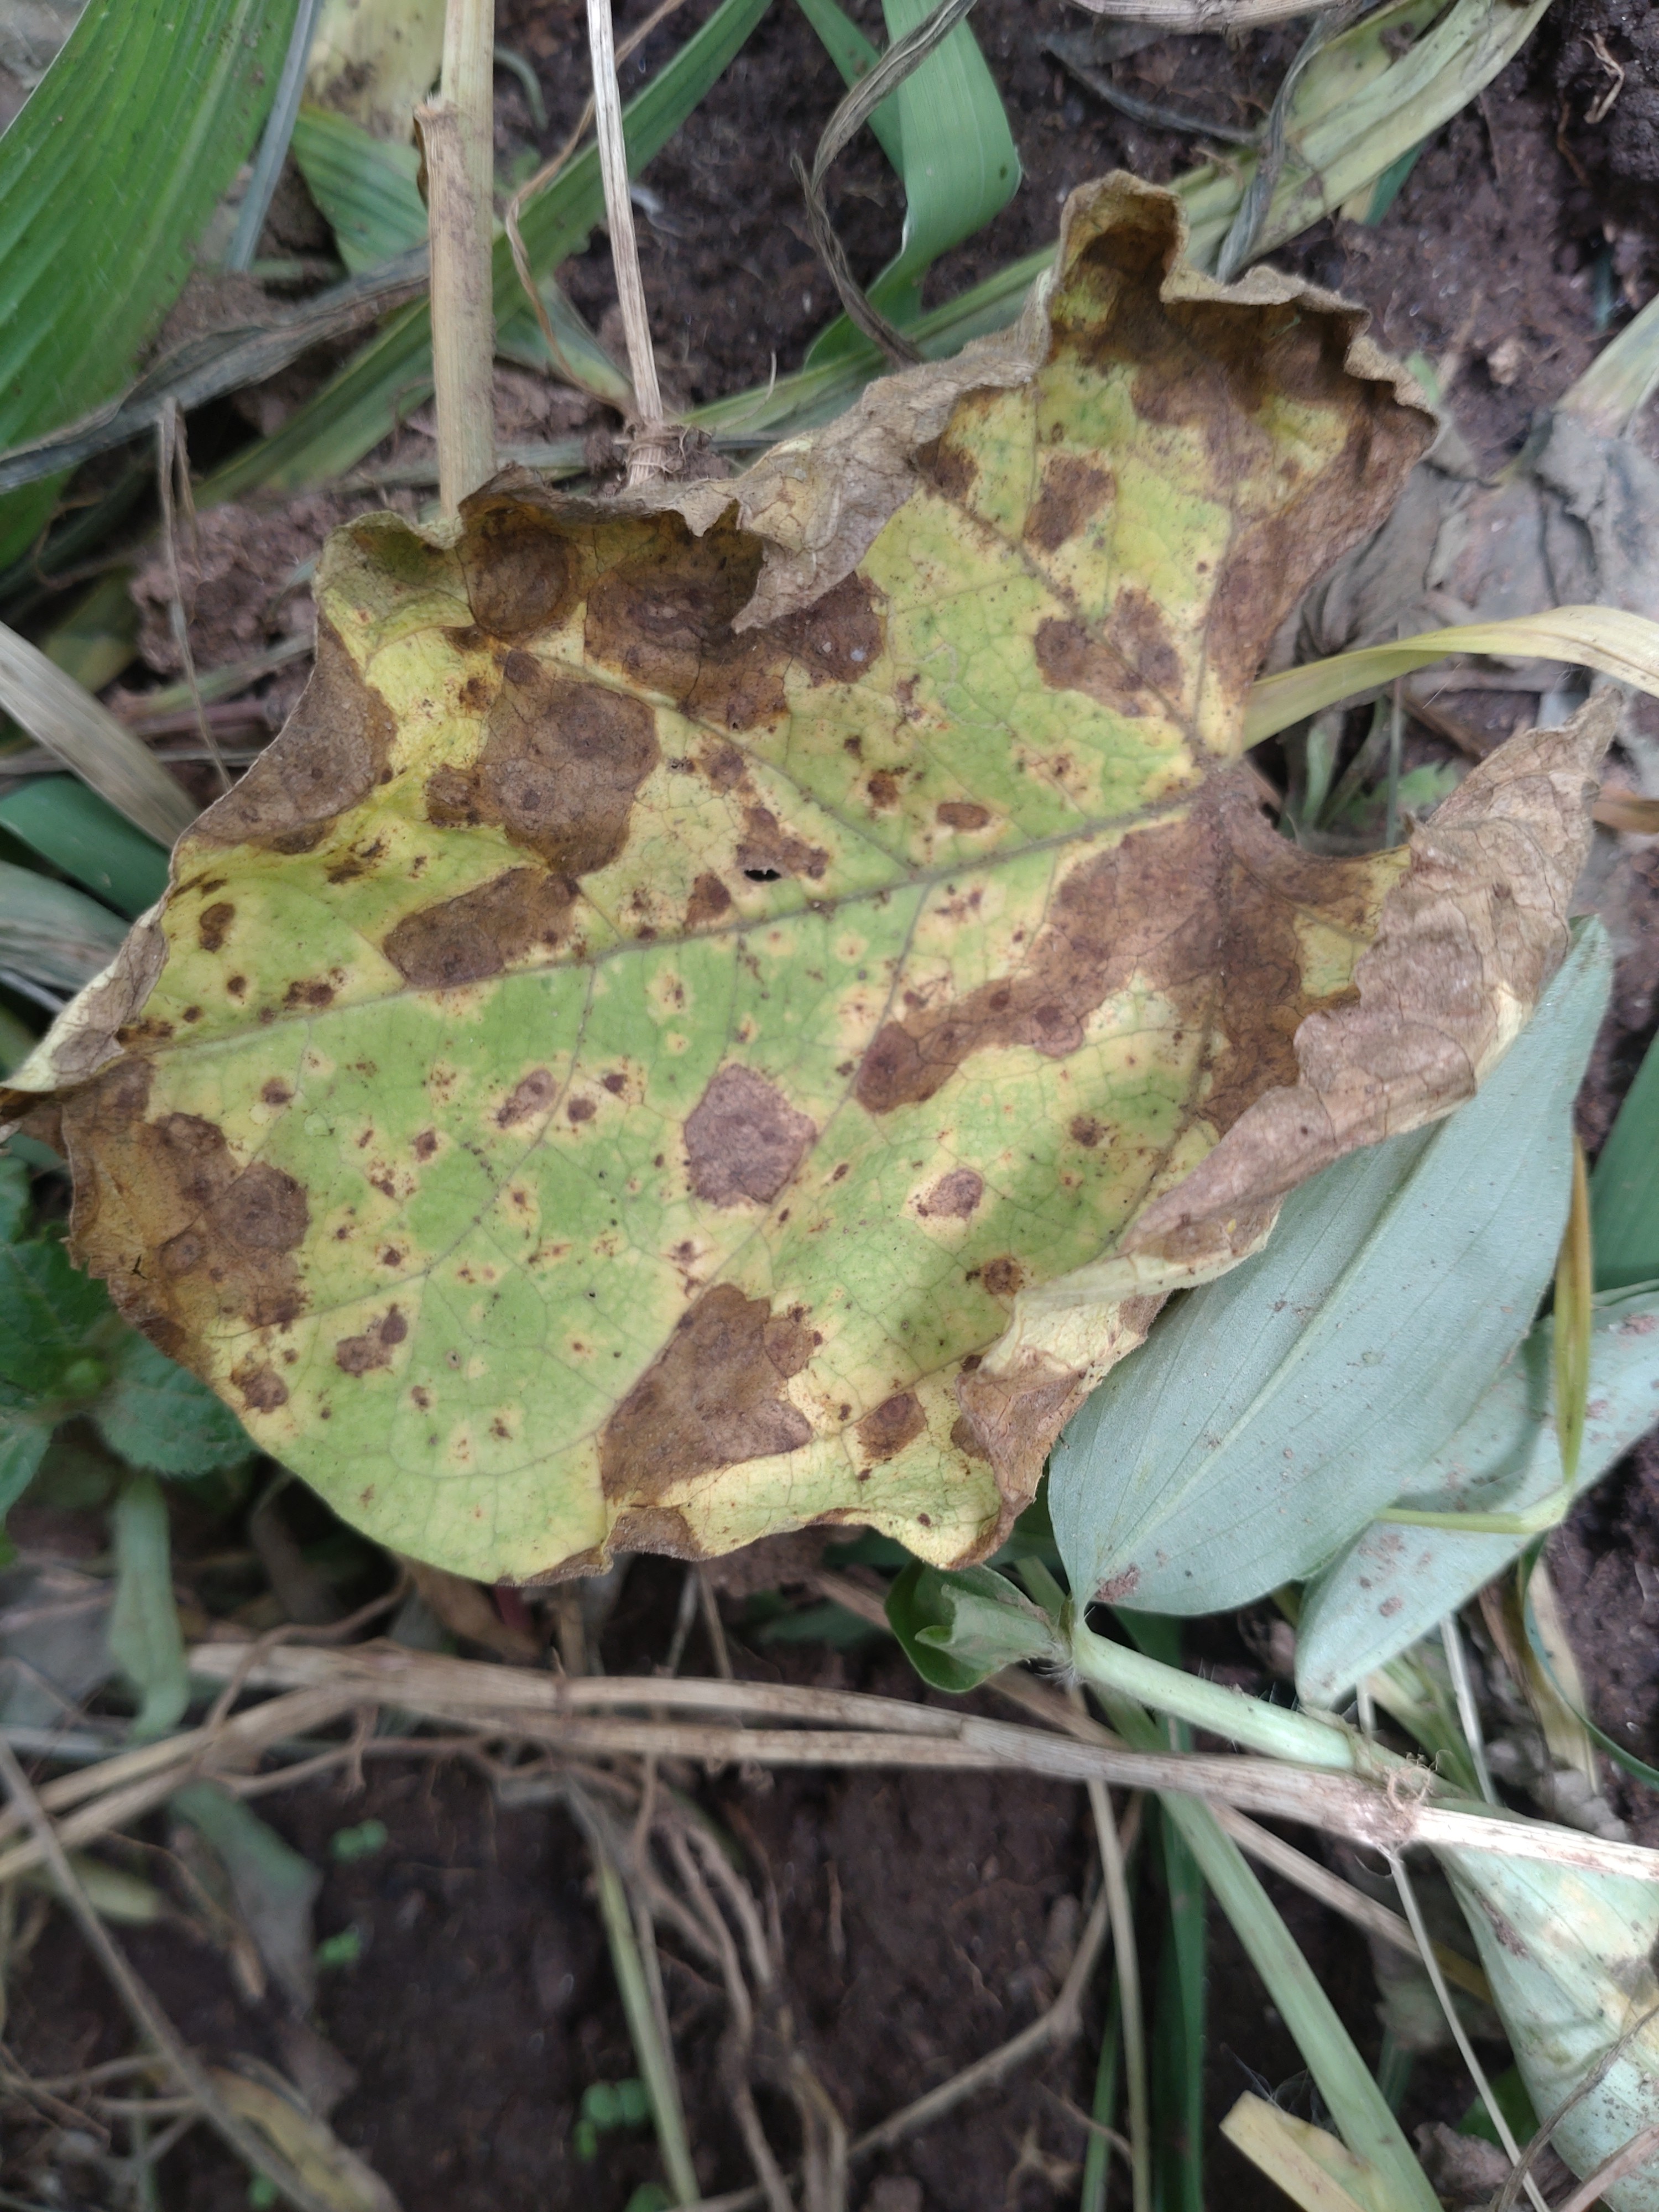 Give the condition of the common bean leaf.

anthracnose
